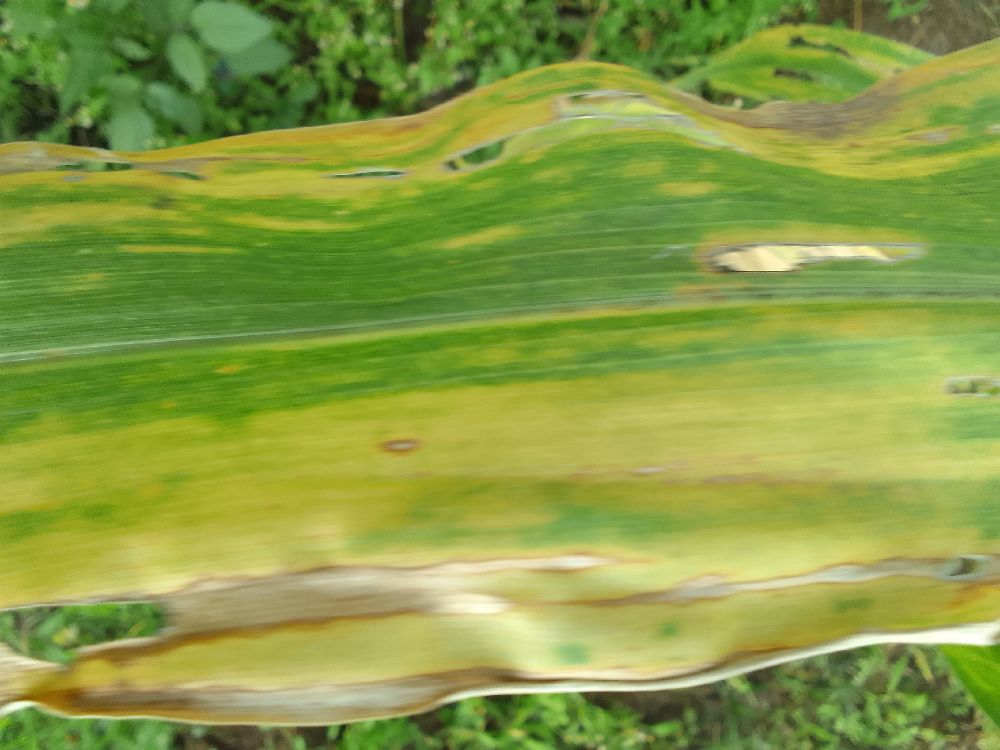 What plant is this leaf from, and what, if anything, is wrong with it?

maize, maize lethal necrosis
